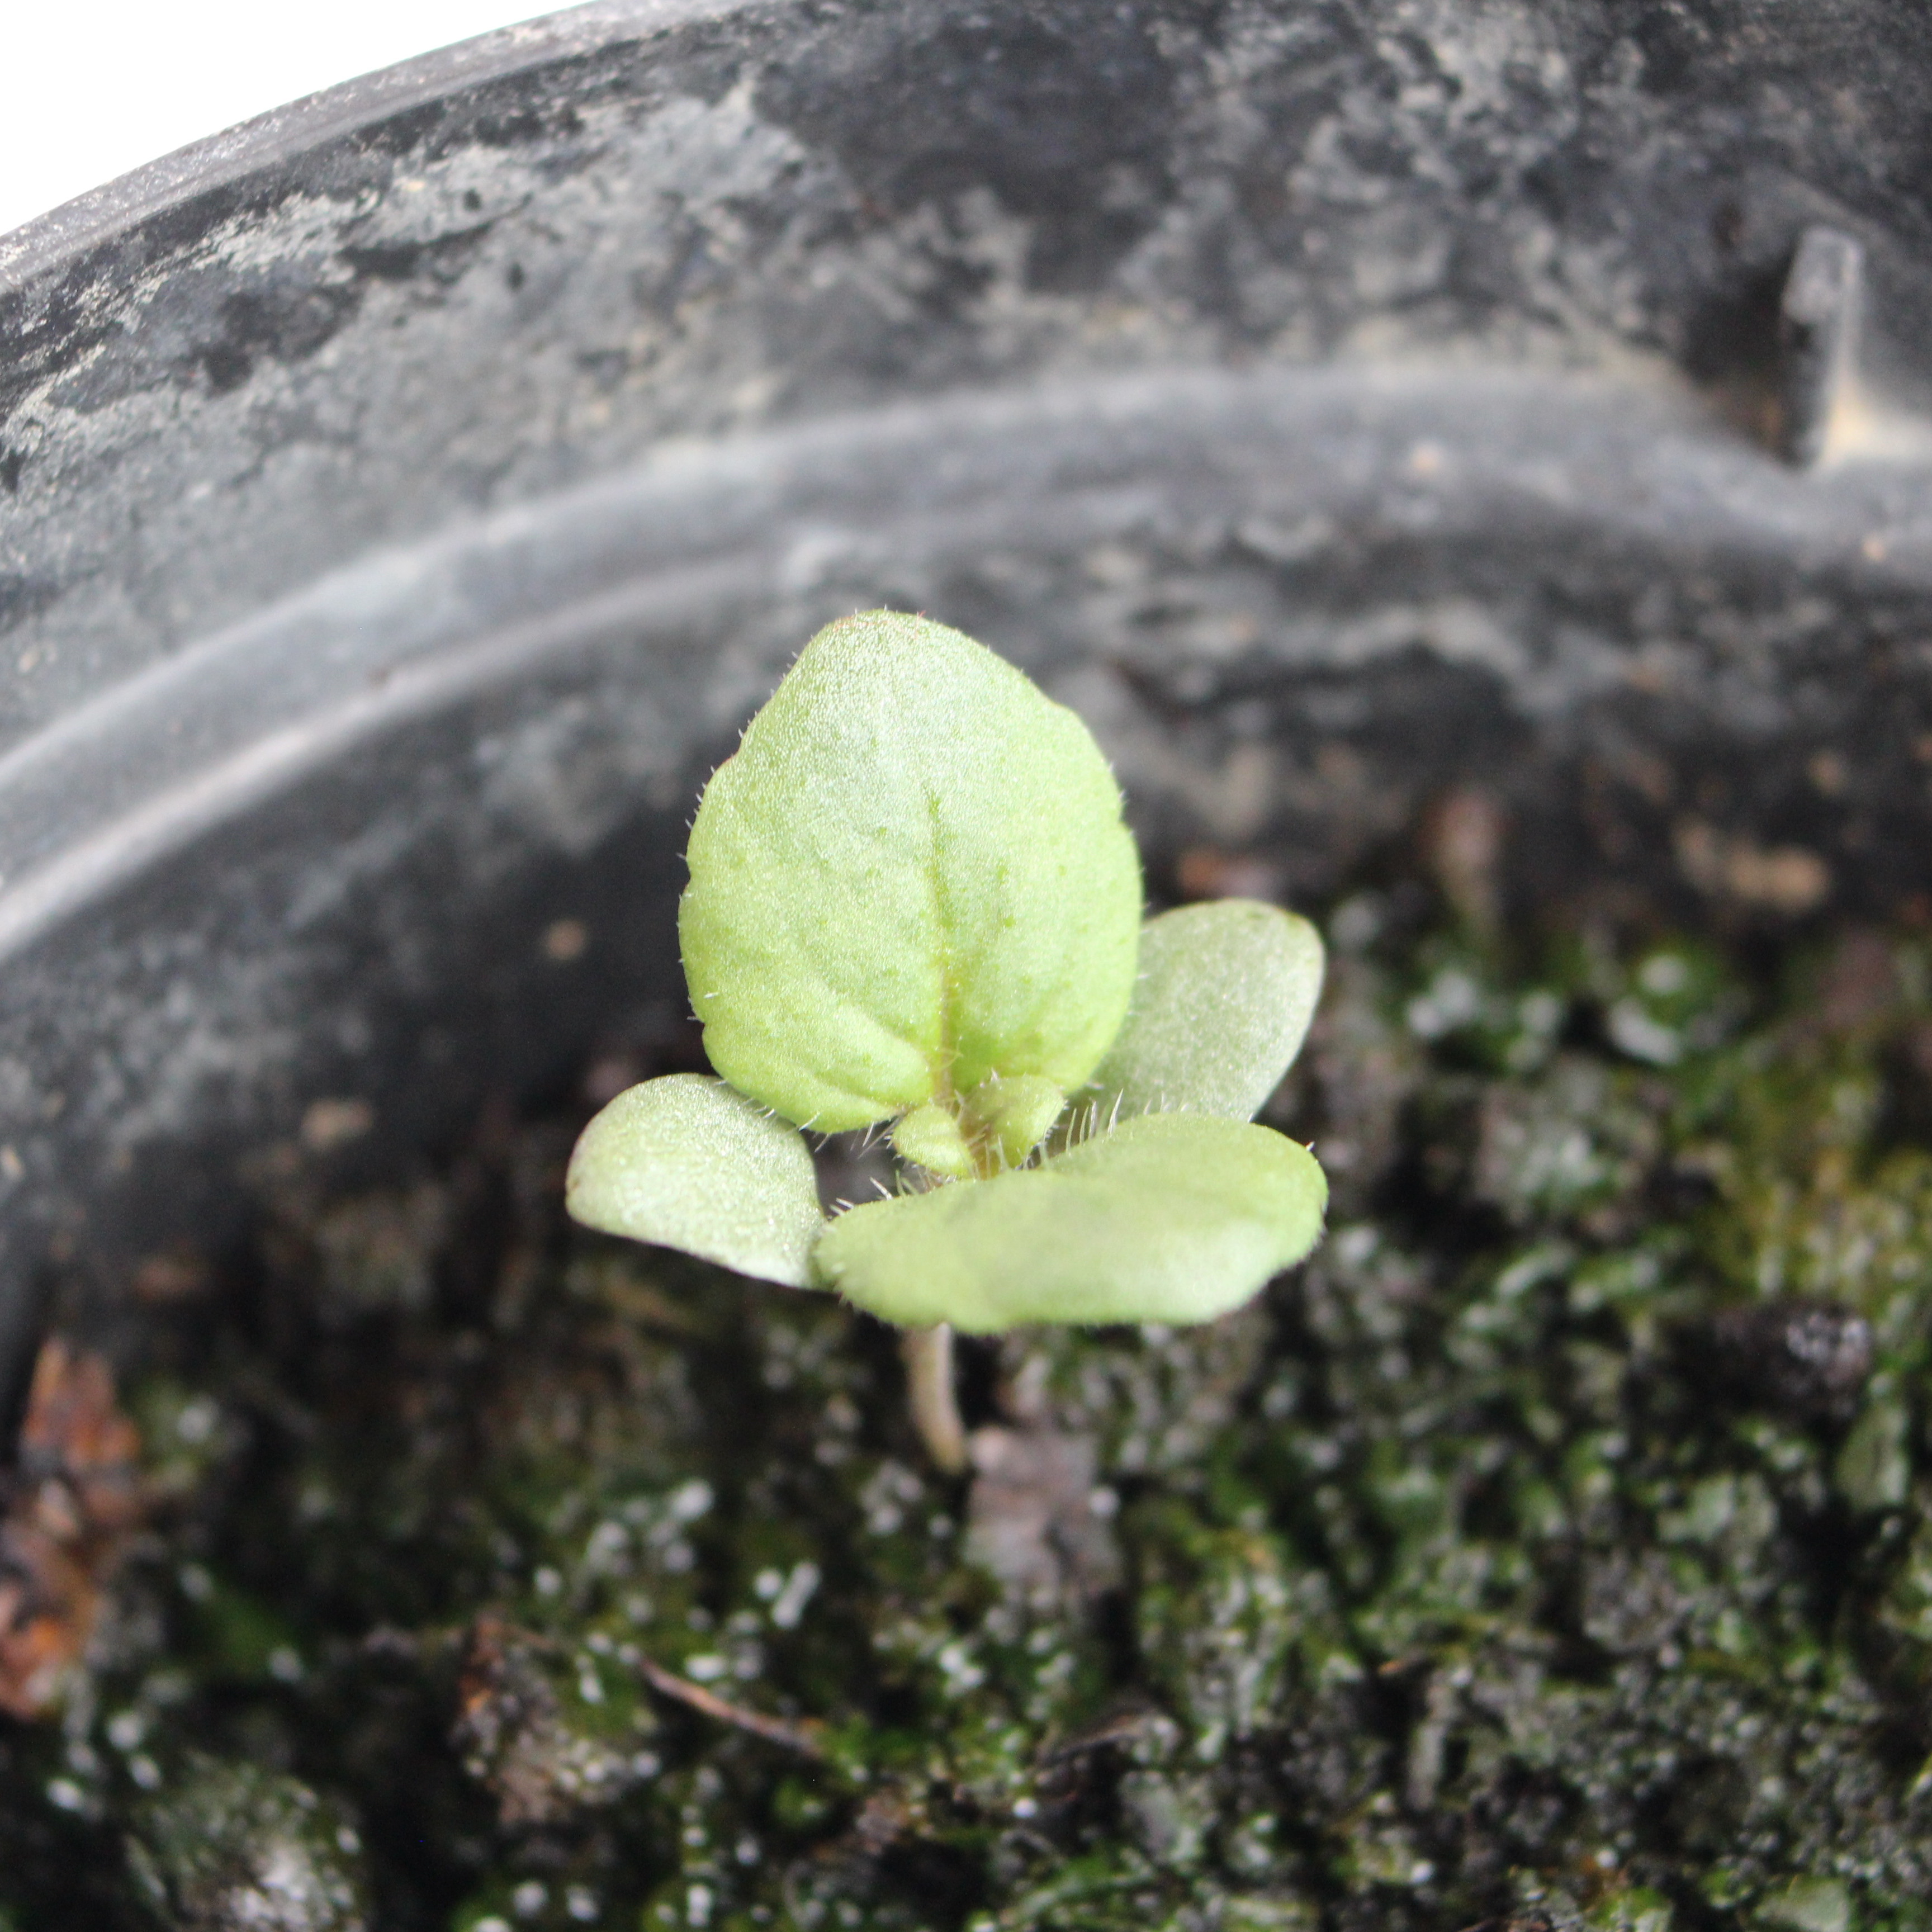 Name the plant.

Veronica persica
